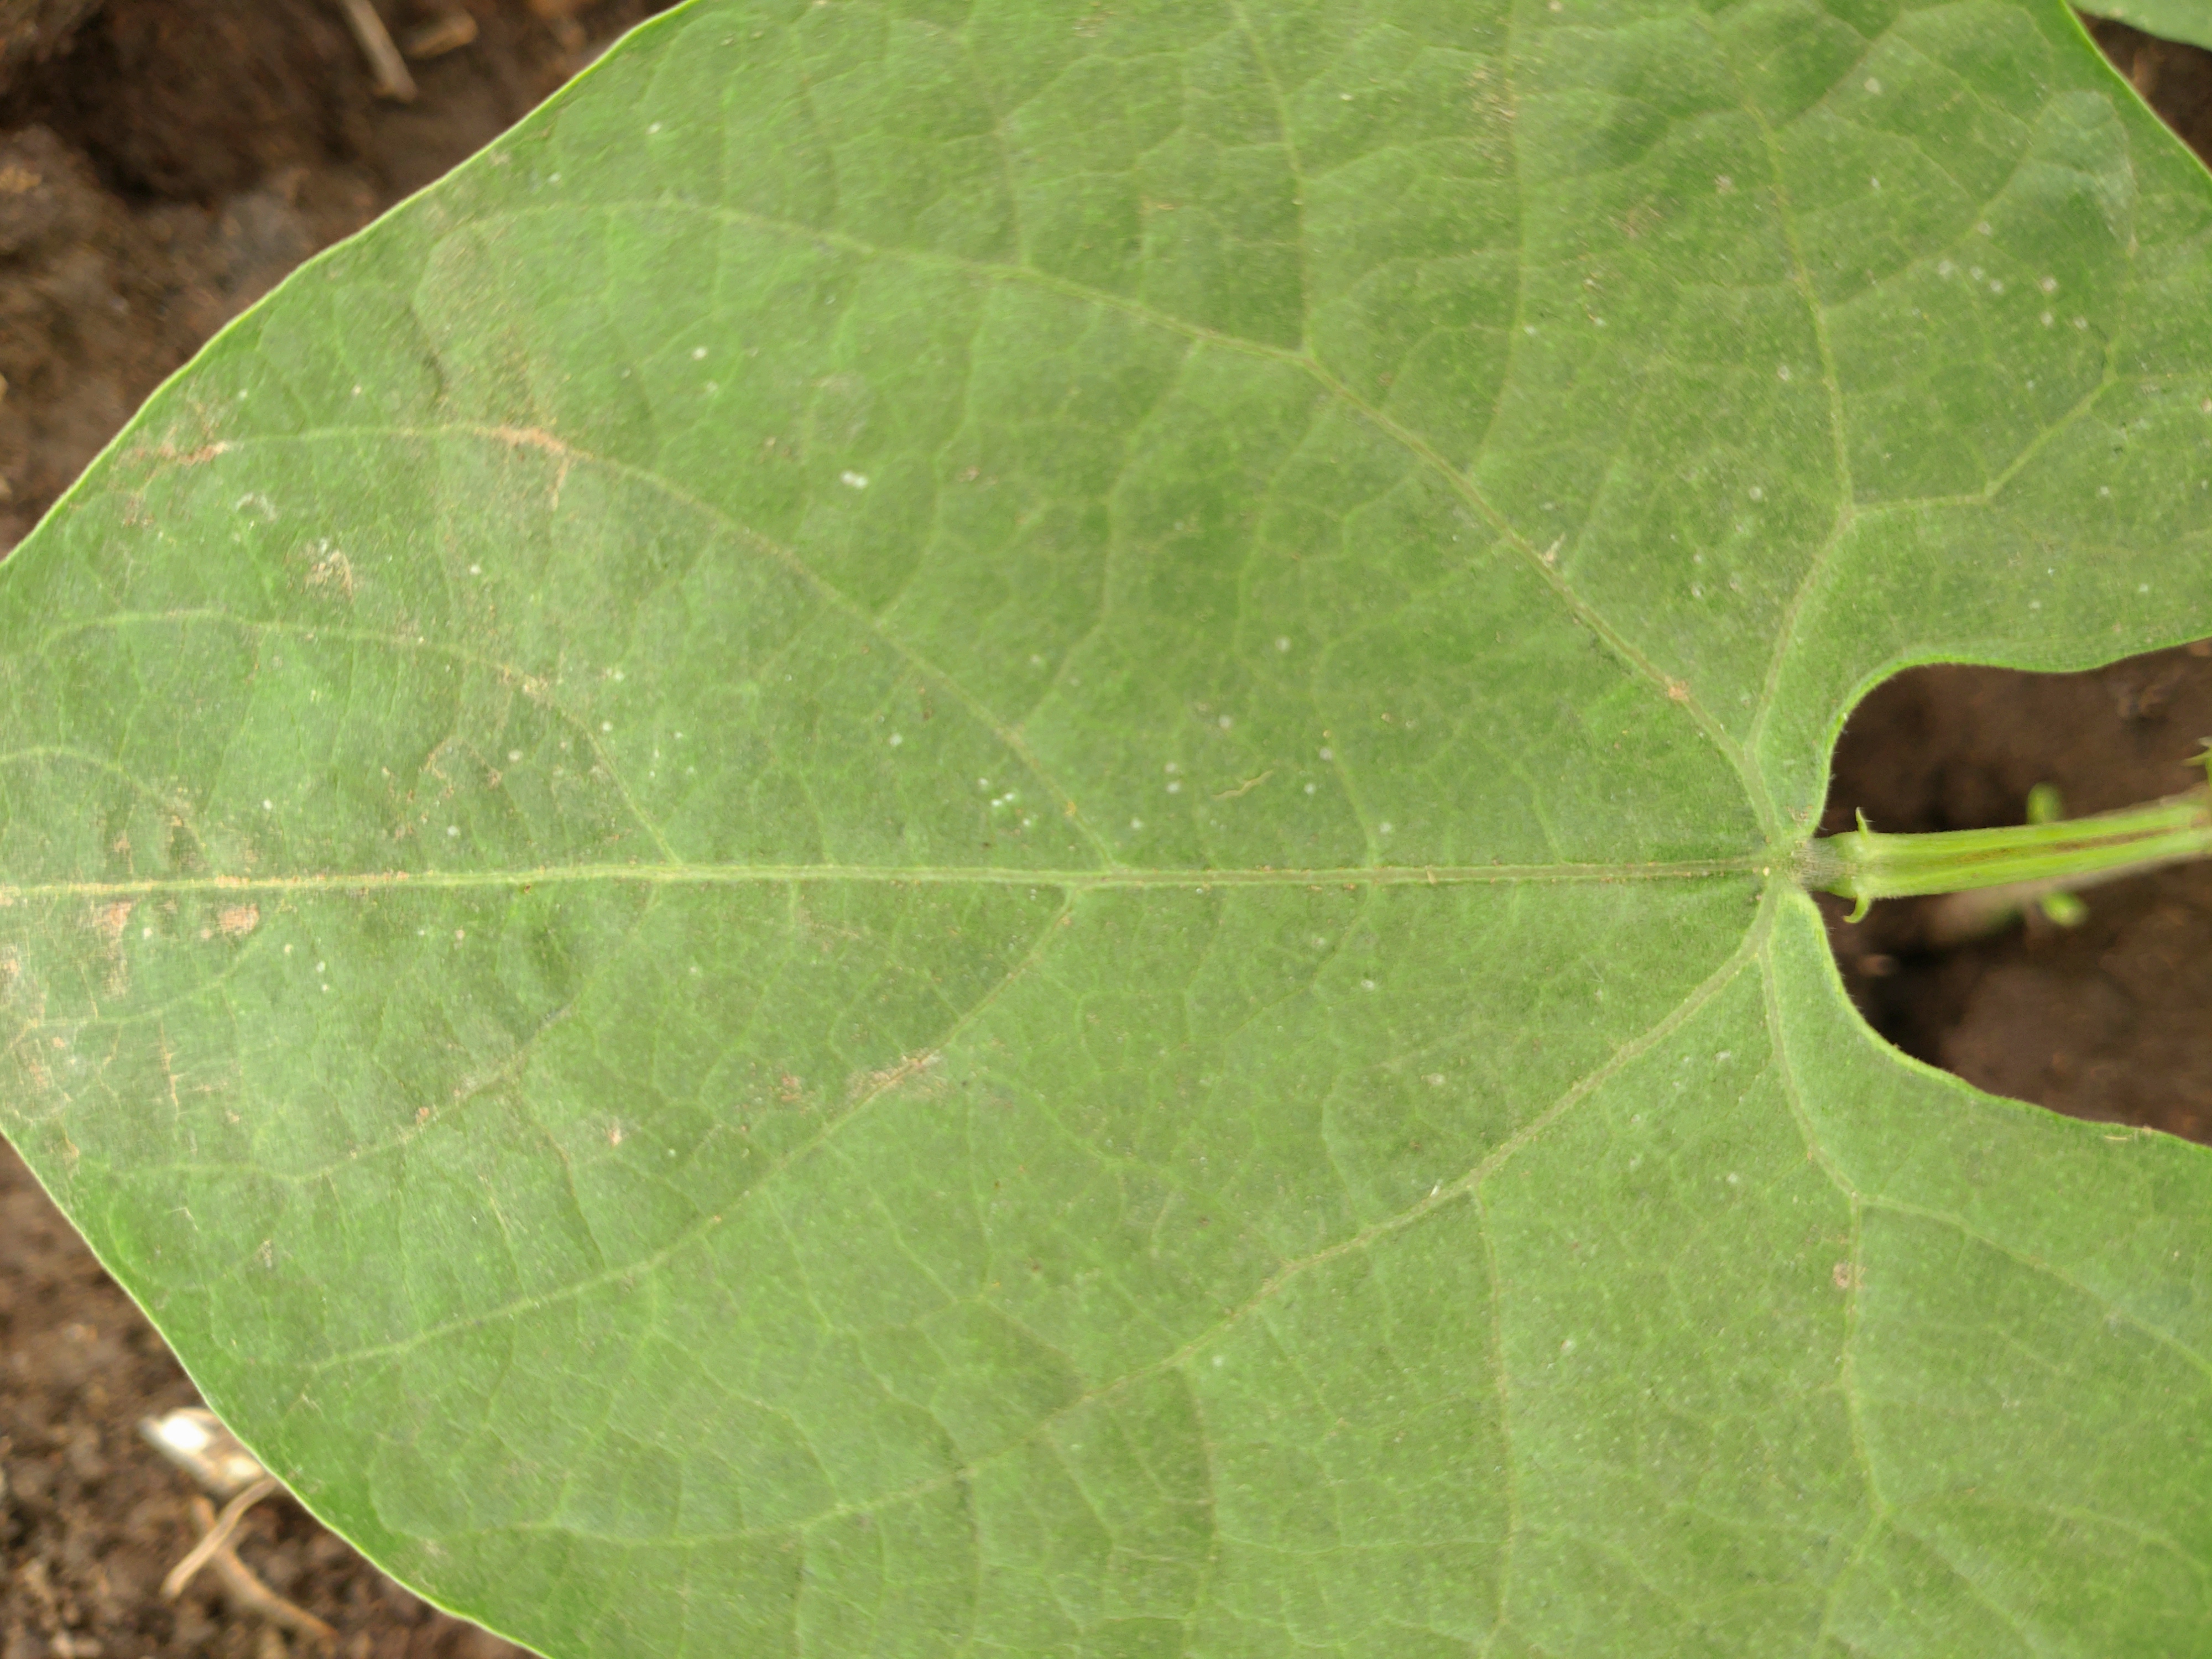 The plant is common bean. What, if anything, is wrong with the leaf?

healthy
